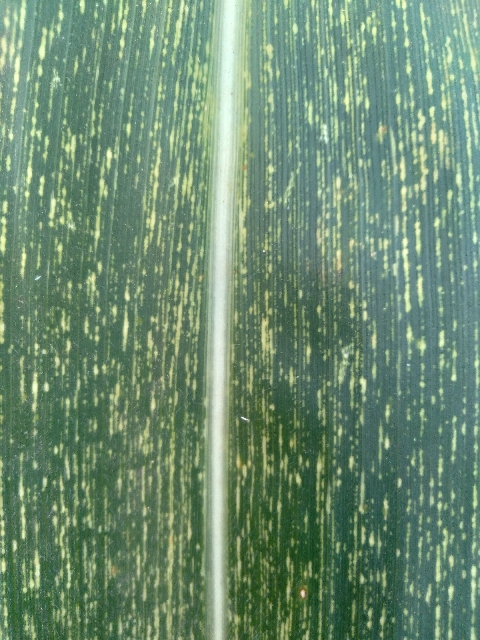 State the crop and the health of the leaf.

maize, maize streak virus
